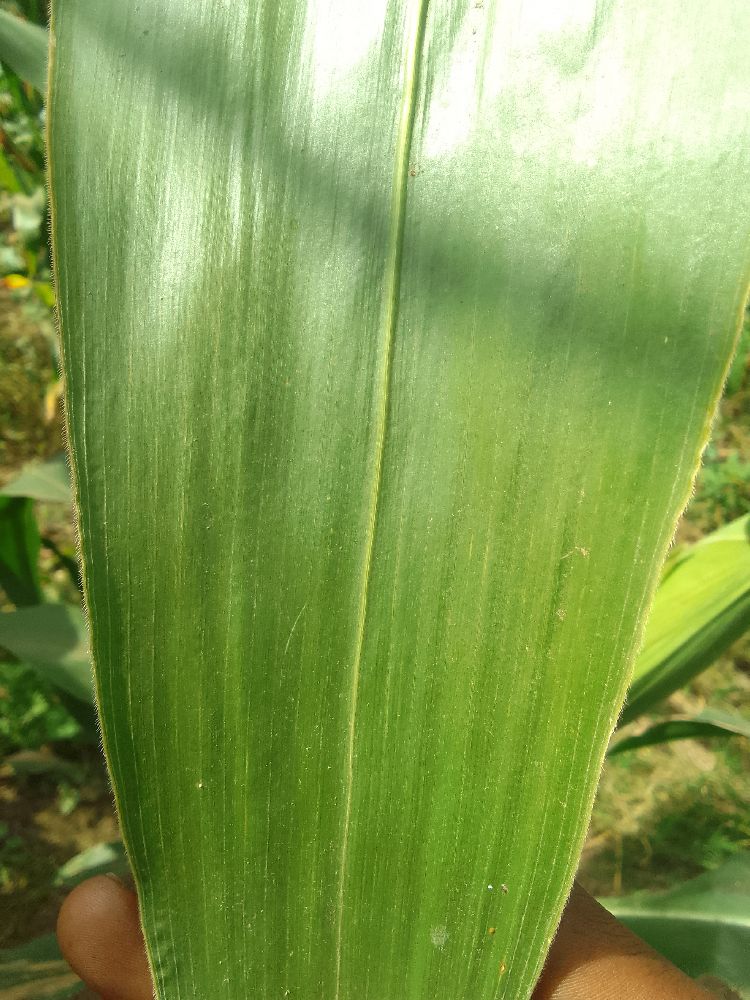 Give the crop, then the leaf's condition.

maize, healthy
